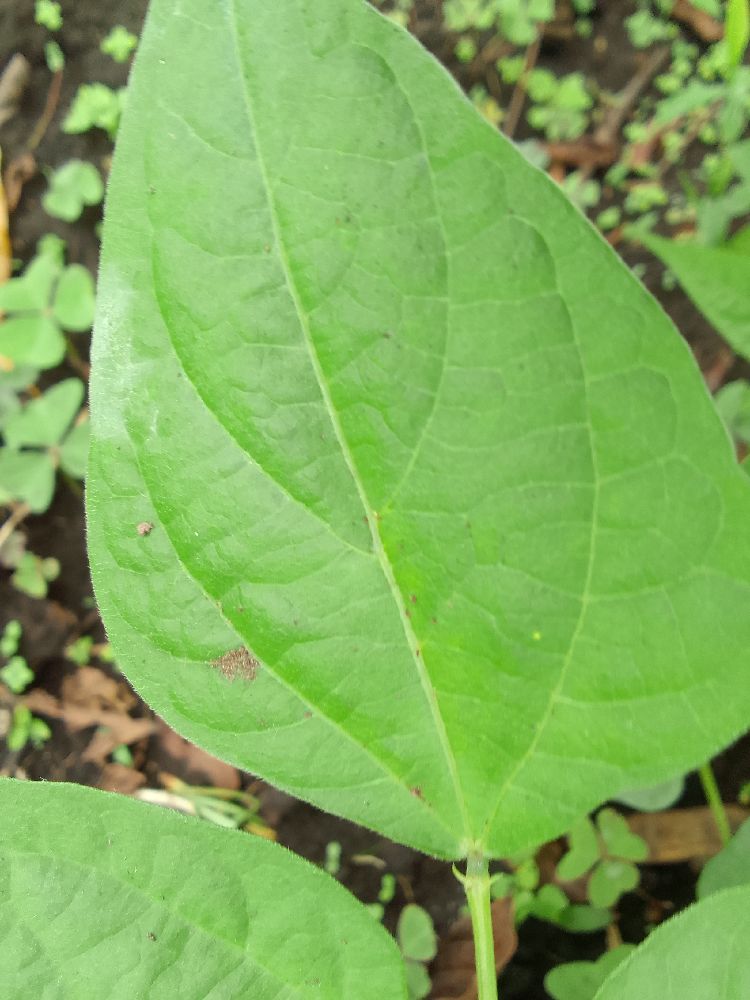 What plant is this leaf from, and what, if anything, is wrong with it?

common bean, healthy
